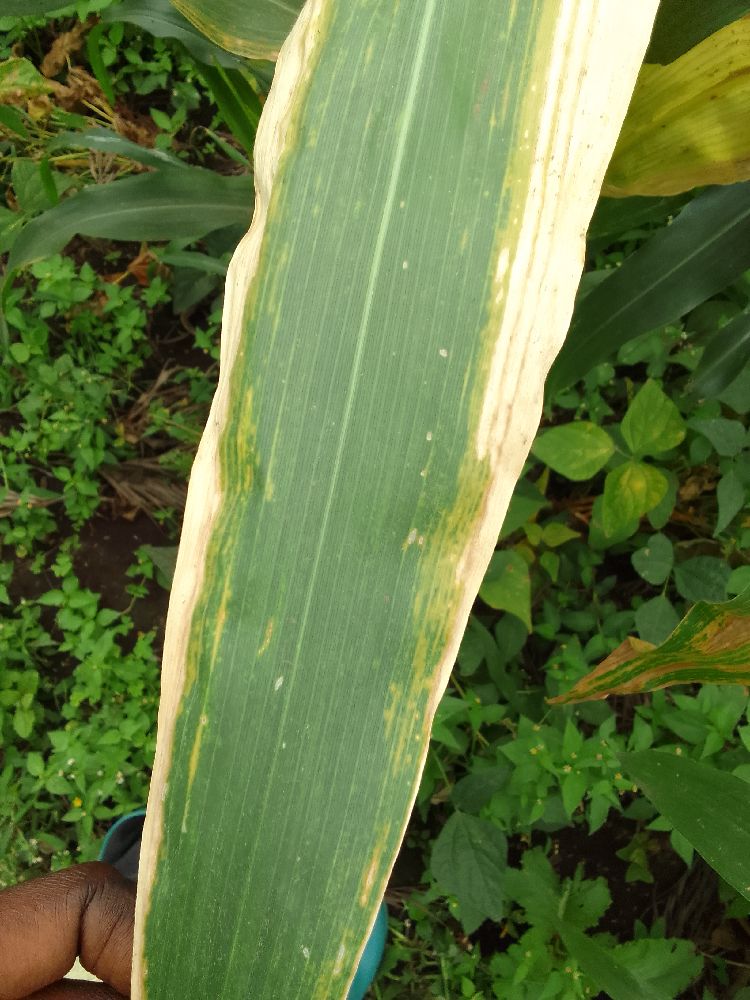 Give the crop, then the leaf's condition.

maize, maize lethal necrosis
